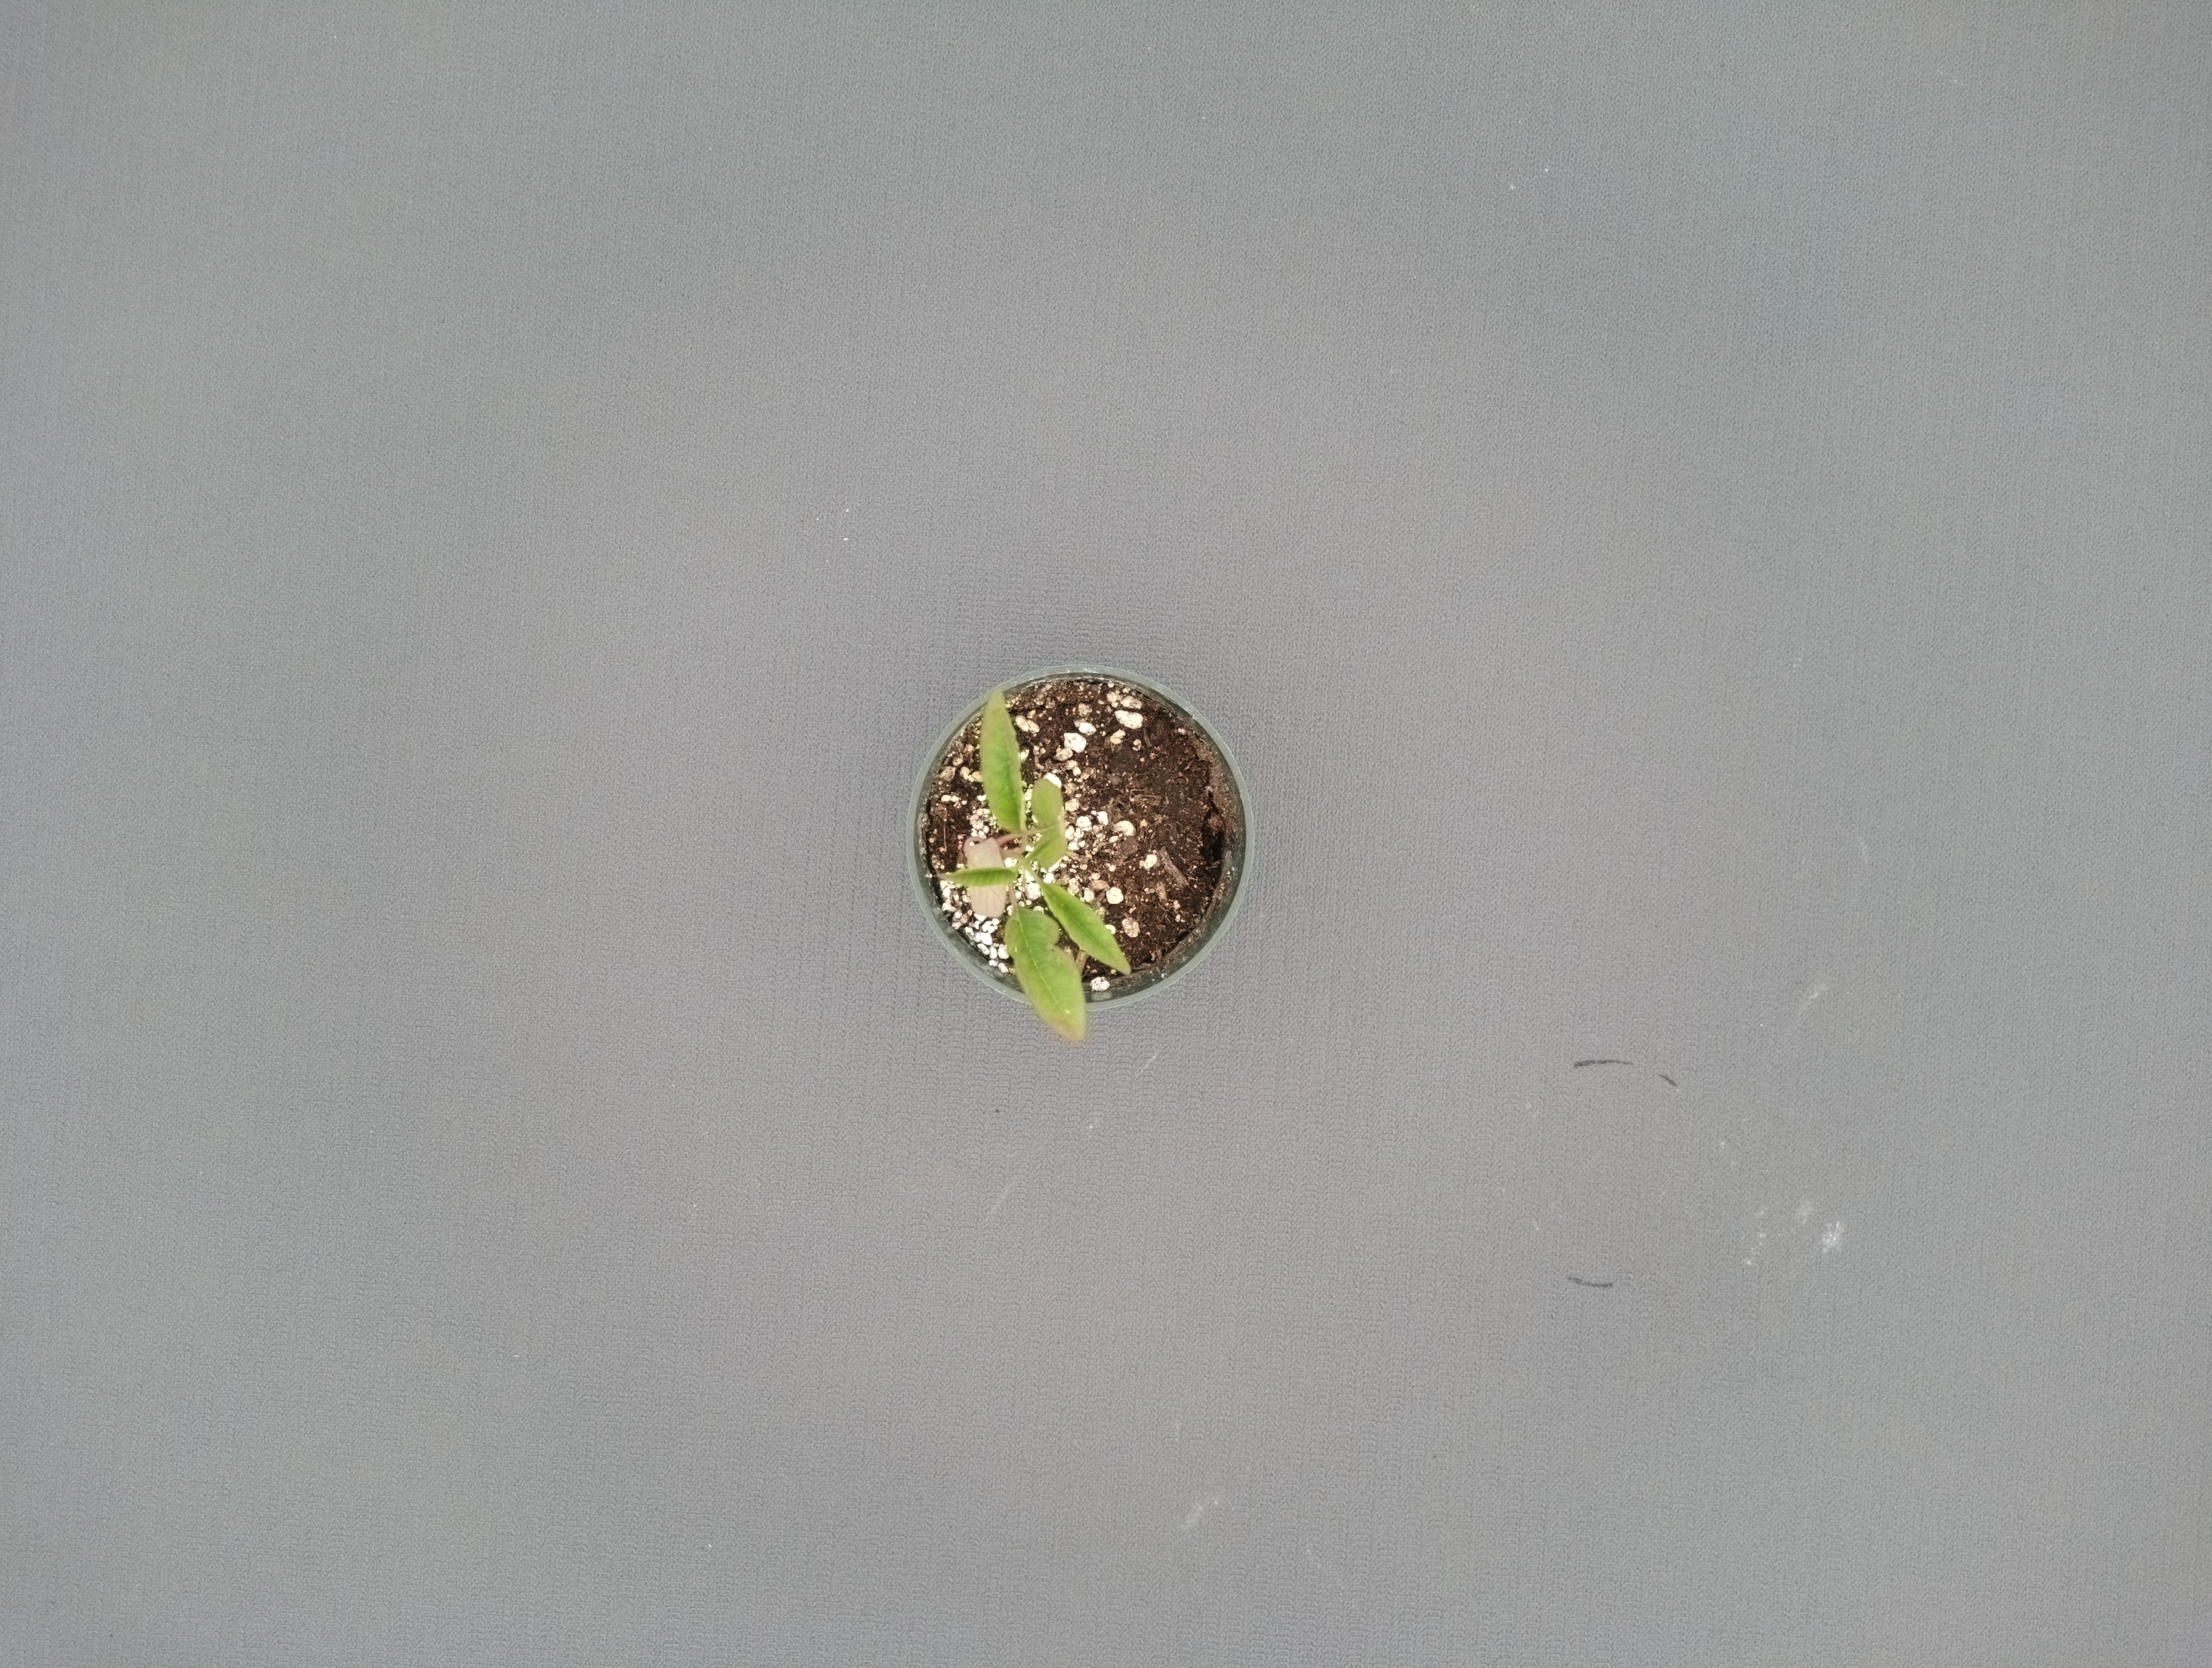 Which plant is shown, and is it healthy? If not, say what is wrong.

waterhemp, chlorosis only
